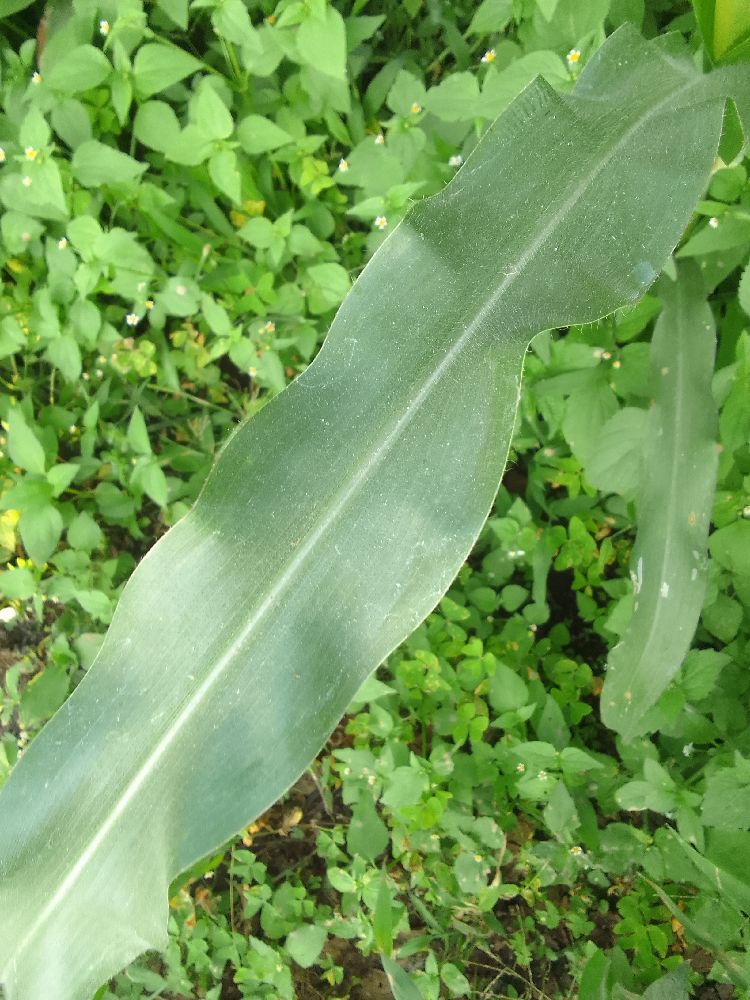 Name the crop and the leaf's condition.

maize, healthy
